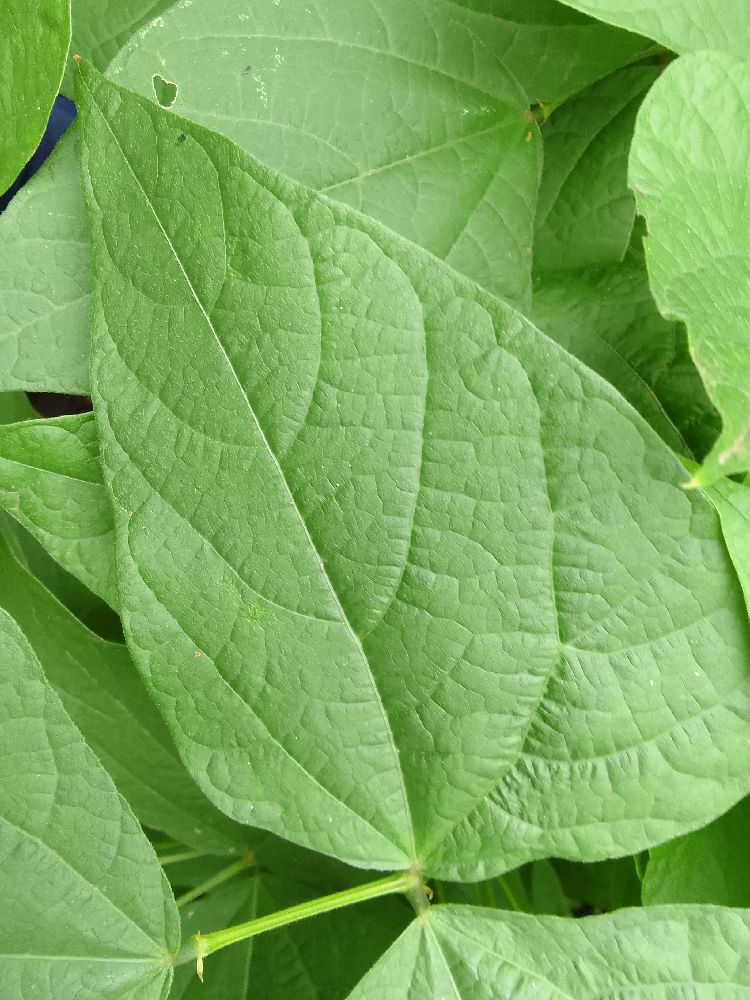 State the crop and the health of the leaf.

common bean, healthy
